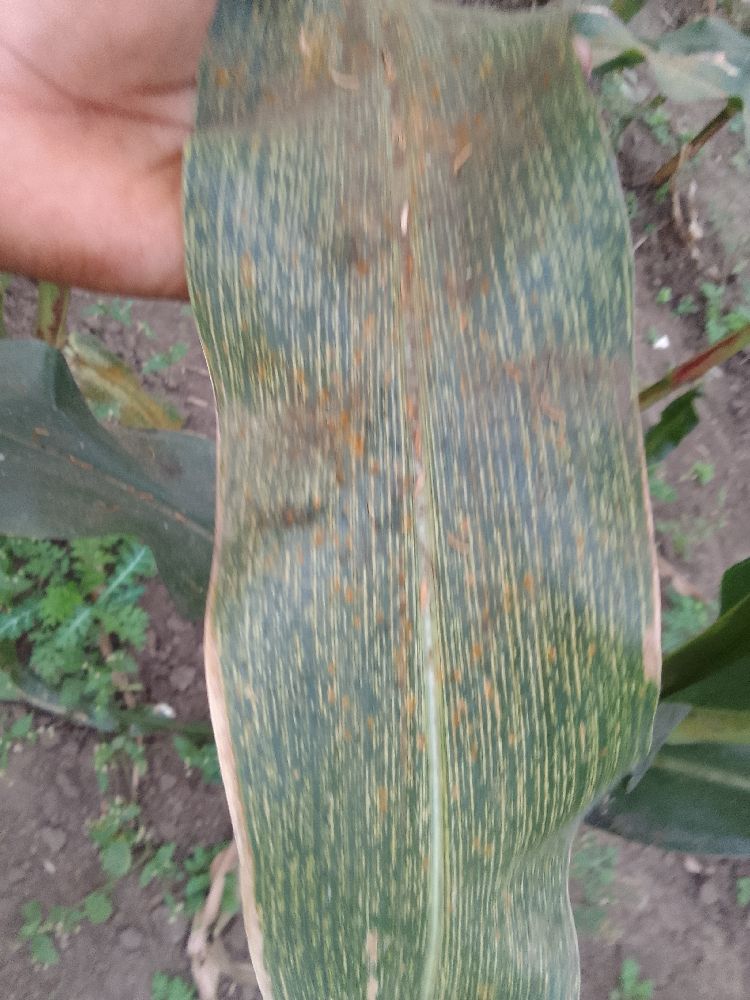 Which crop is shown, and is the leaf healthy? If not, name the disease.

maize, maize streak virus
